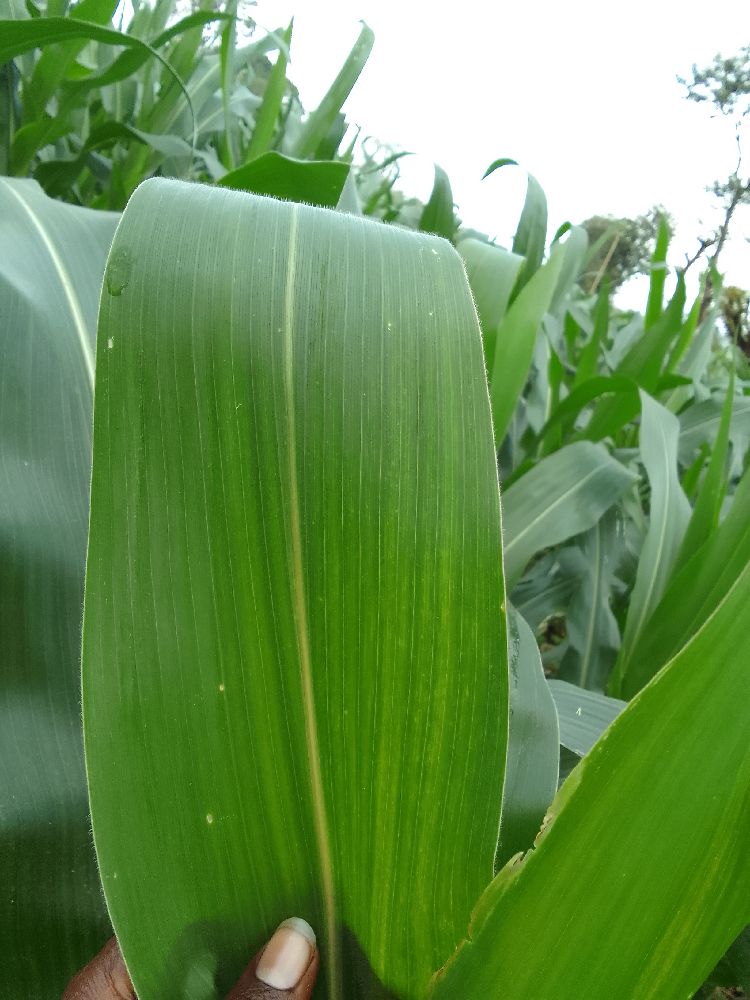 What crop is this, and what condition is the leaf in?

maize, healthy
